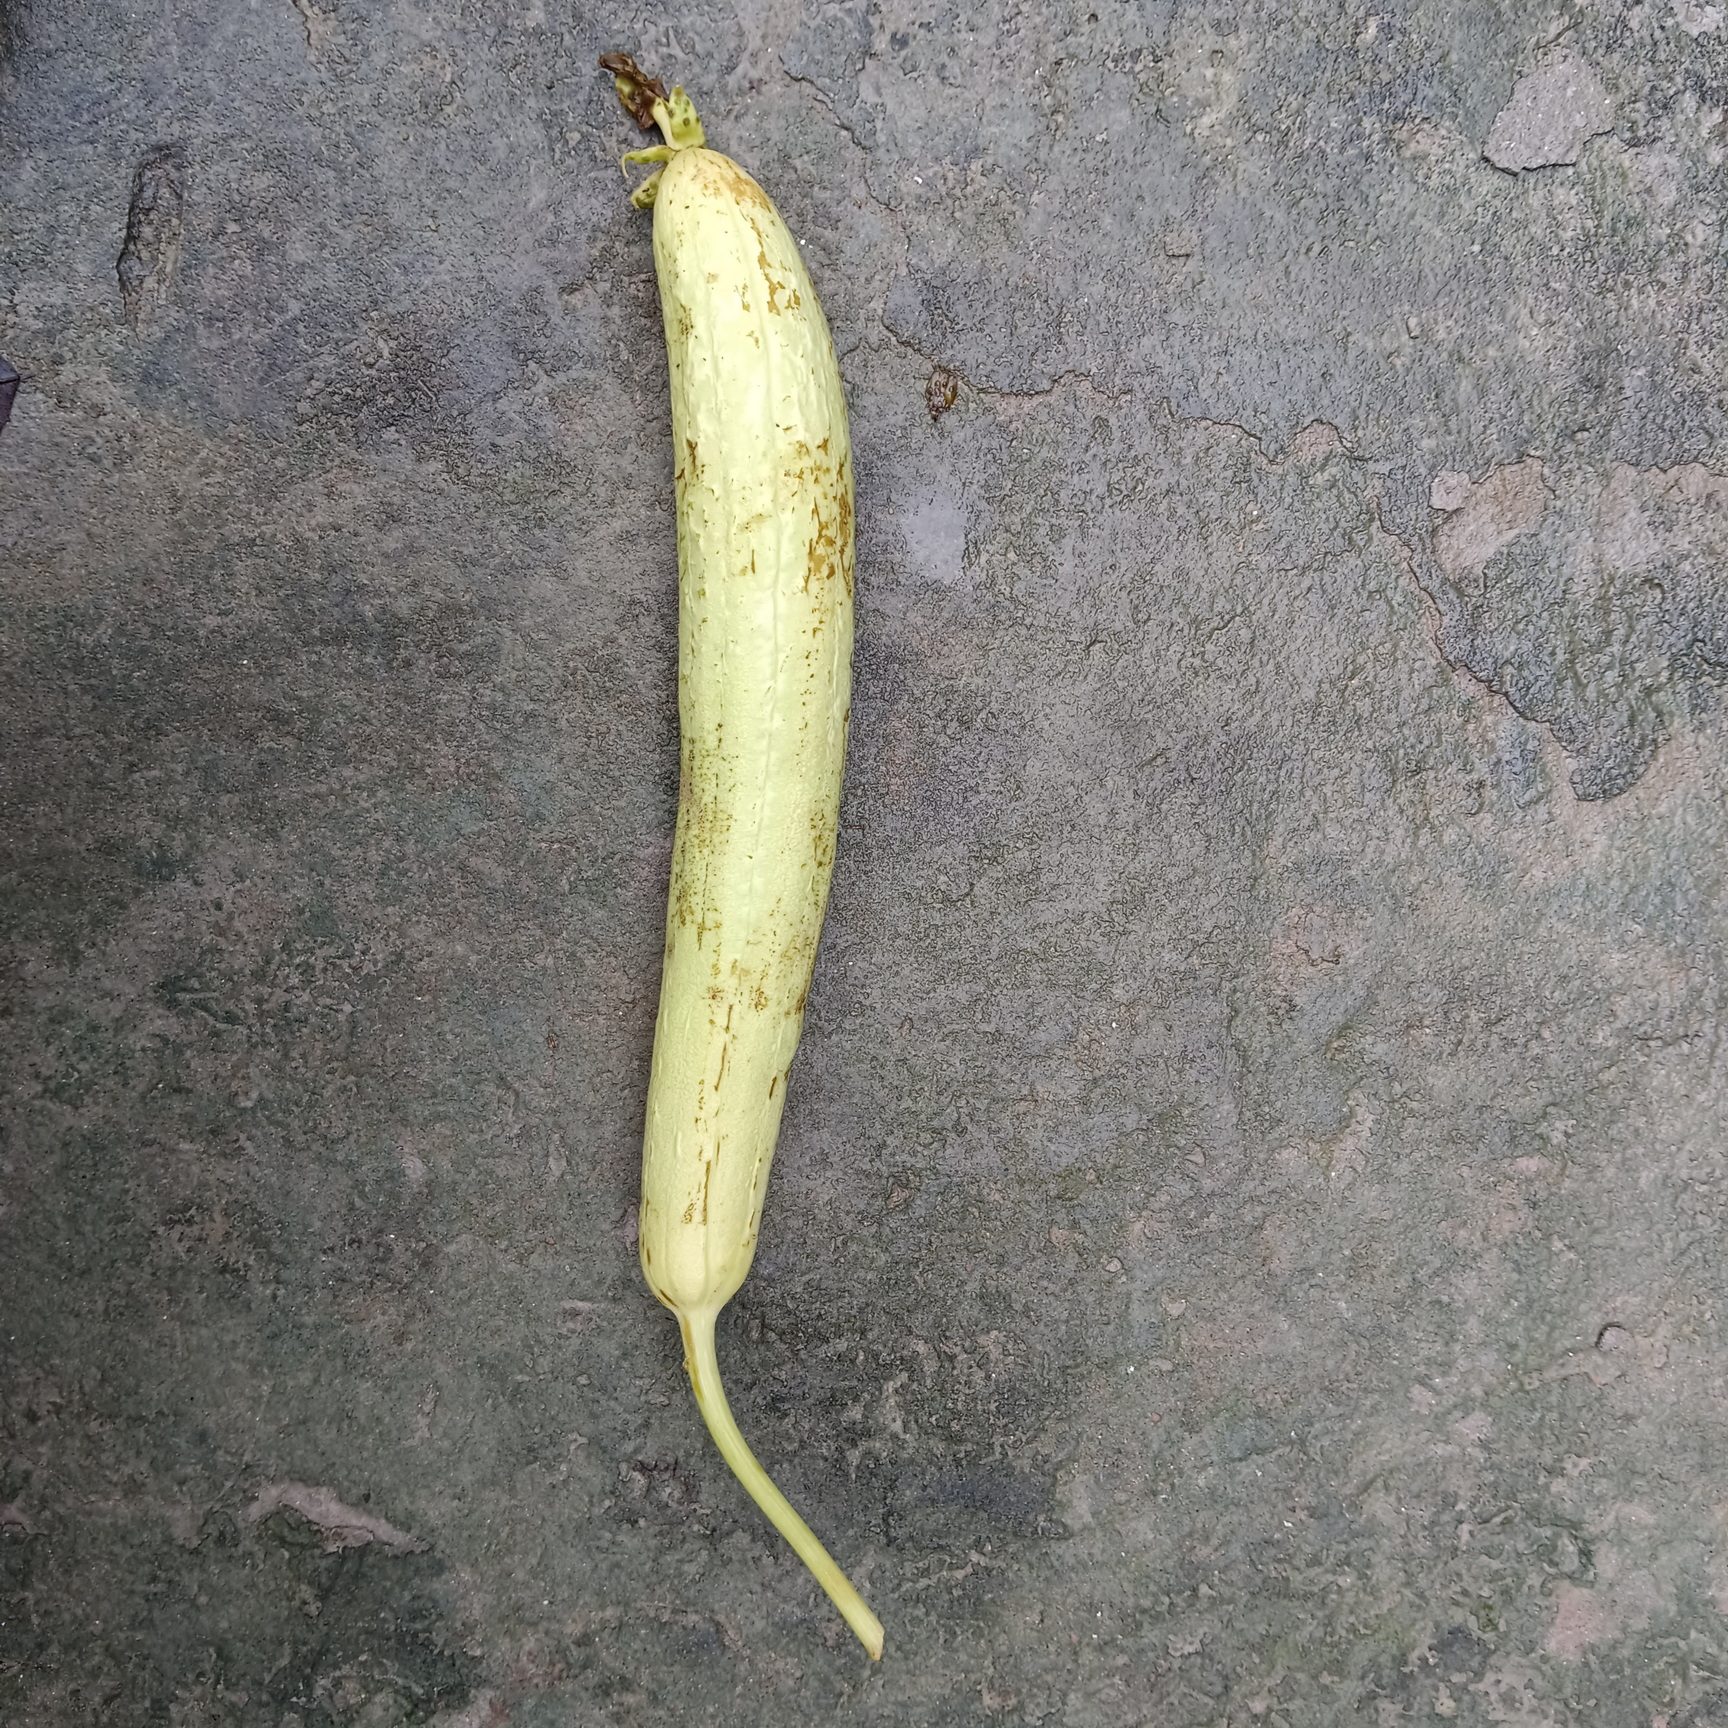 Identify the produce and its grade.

luffa, fresh
